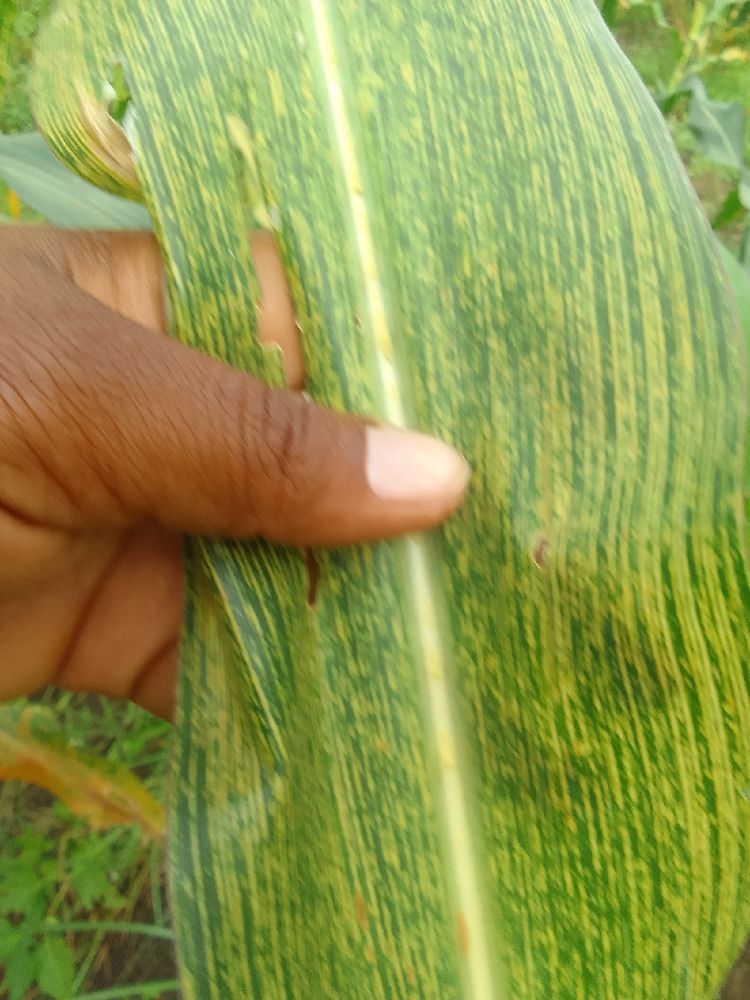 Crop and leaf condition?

maize, maize streak virus
